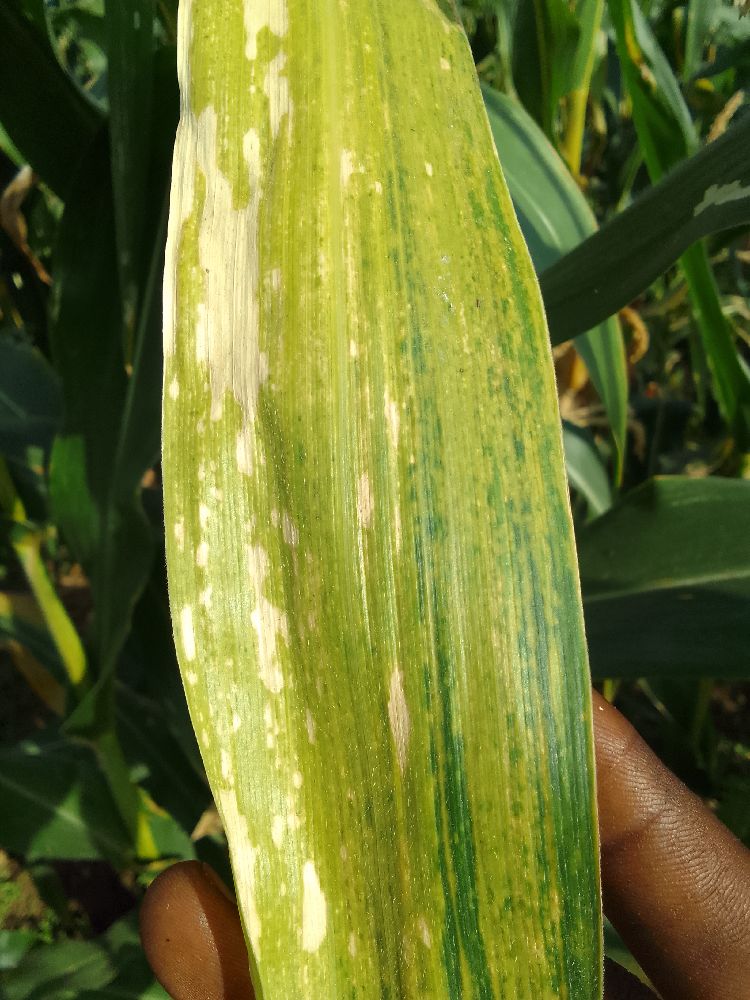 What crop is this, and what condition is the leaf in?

maize, maize lethal necrosis
